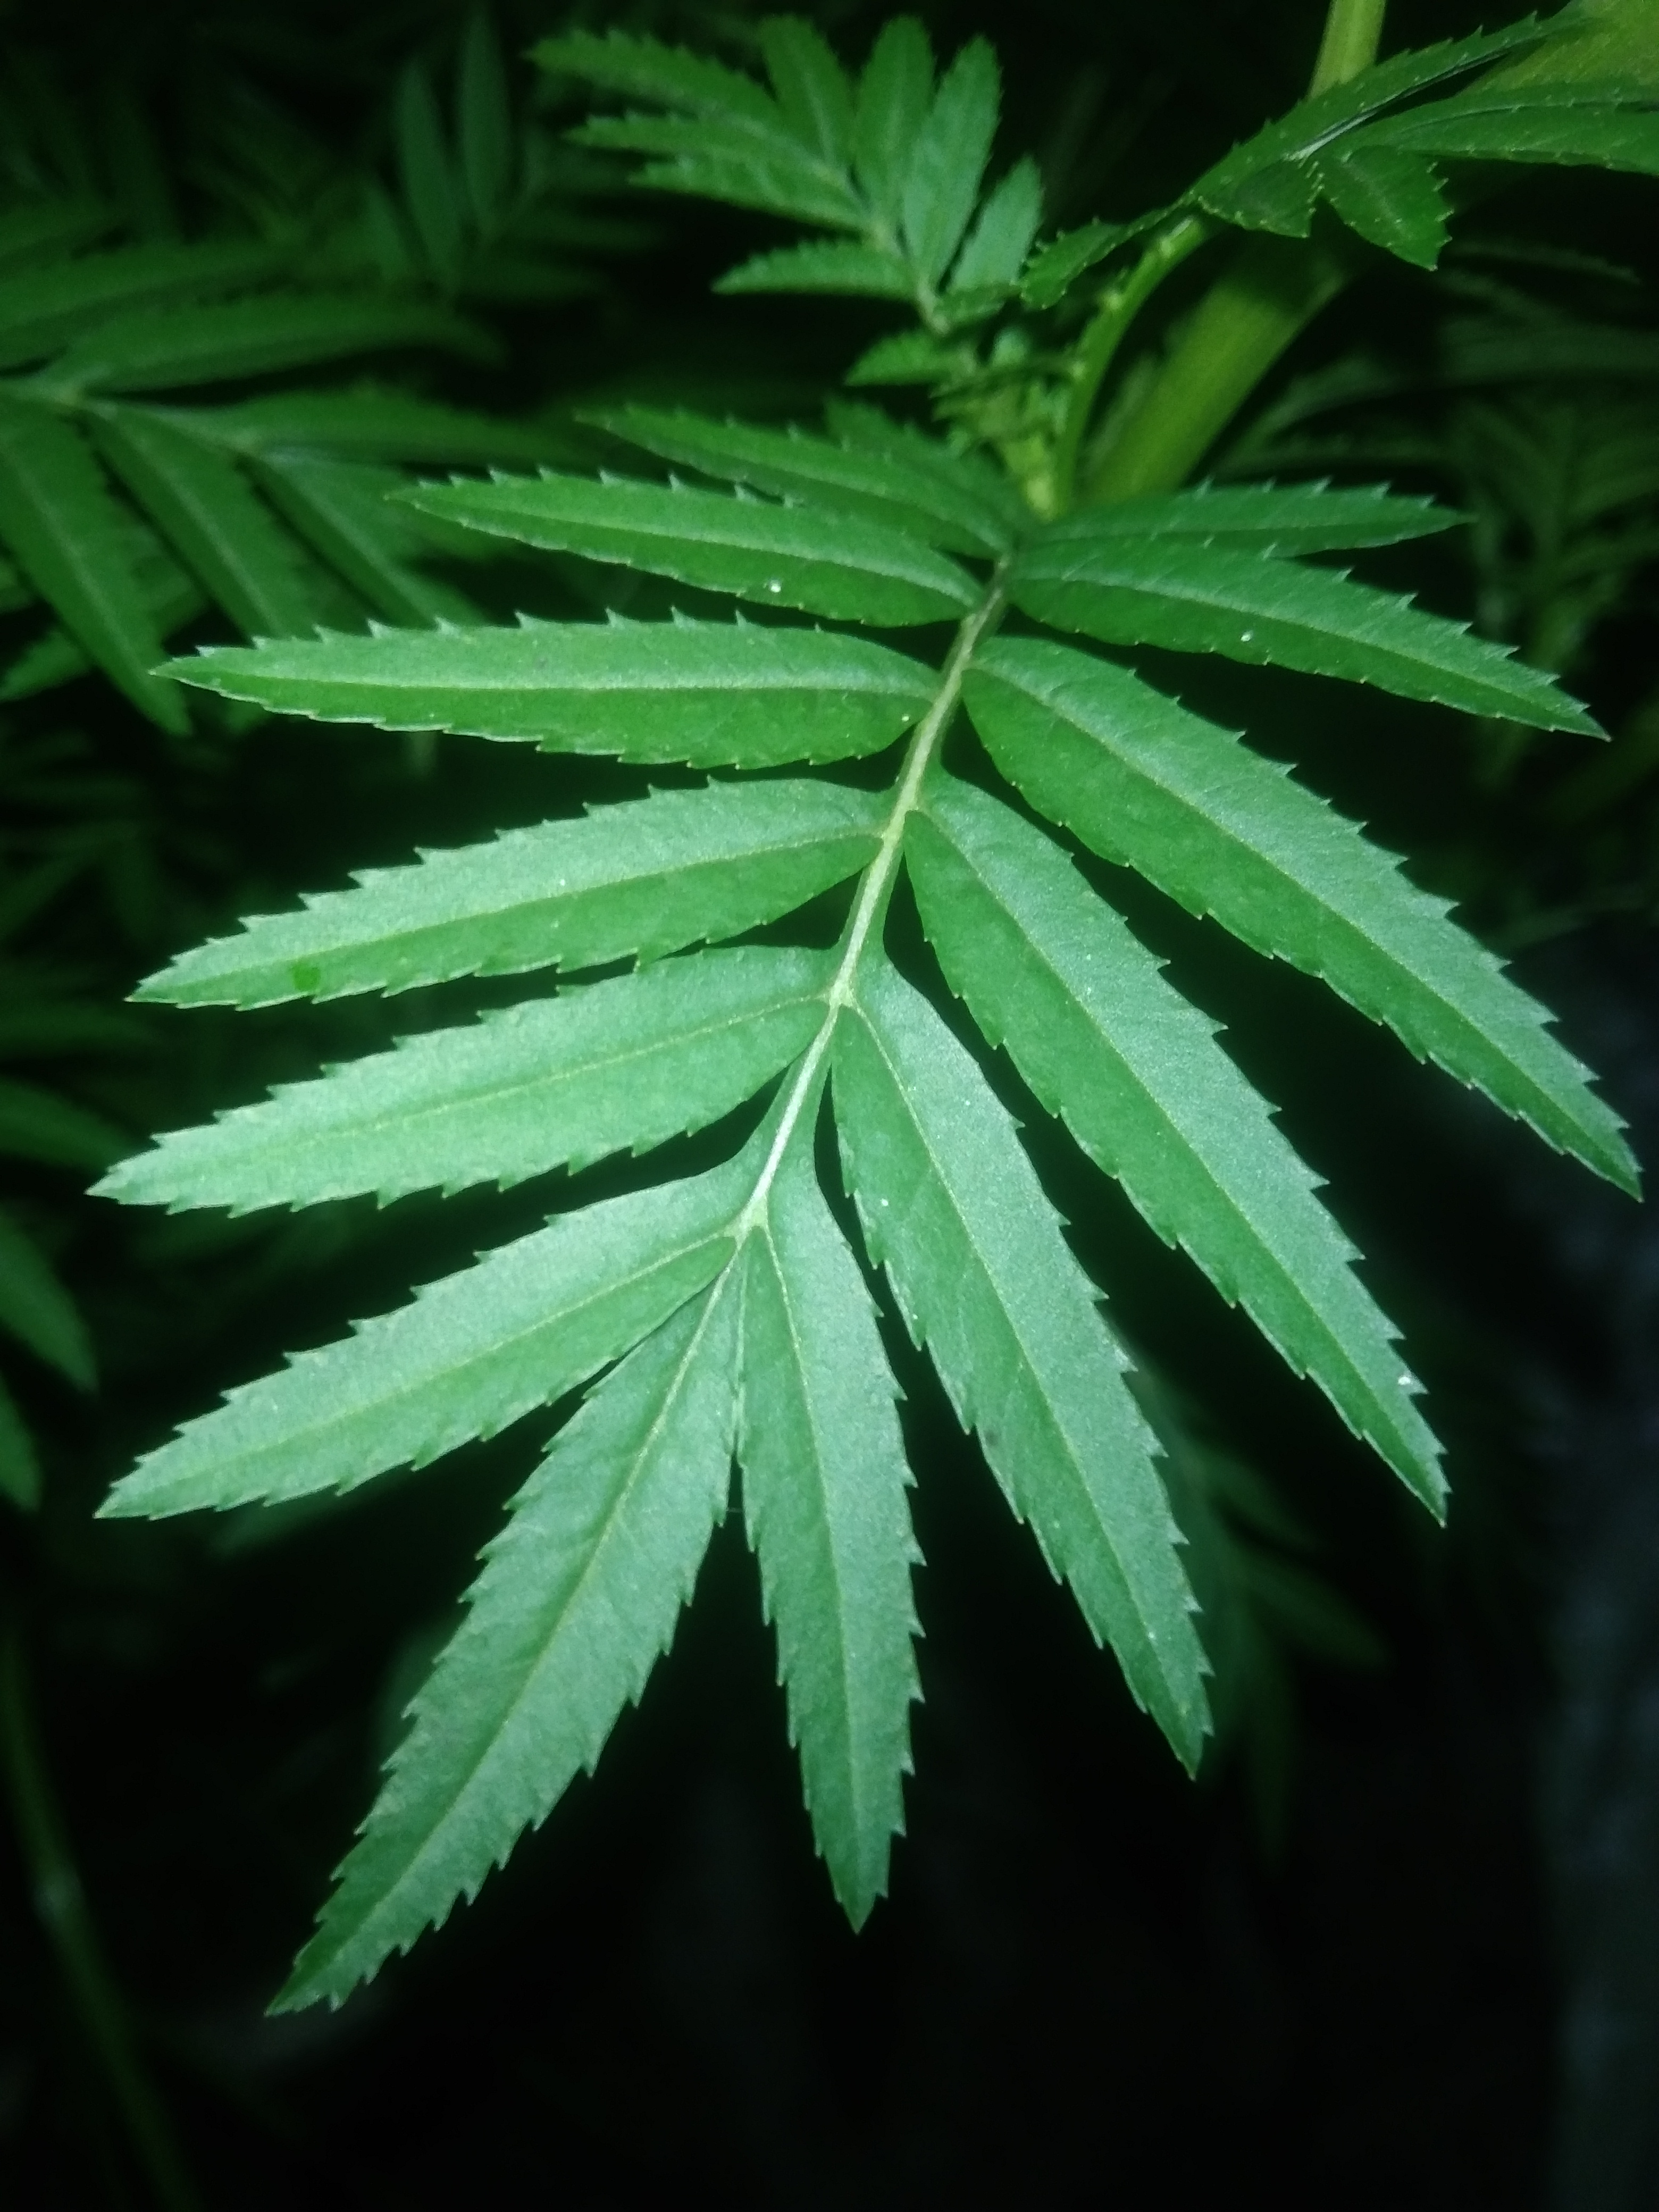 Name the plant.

marigold
